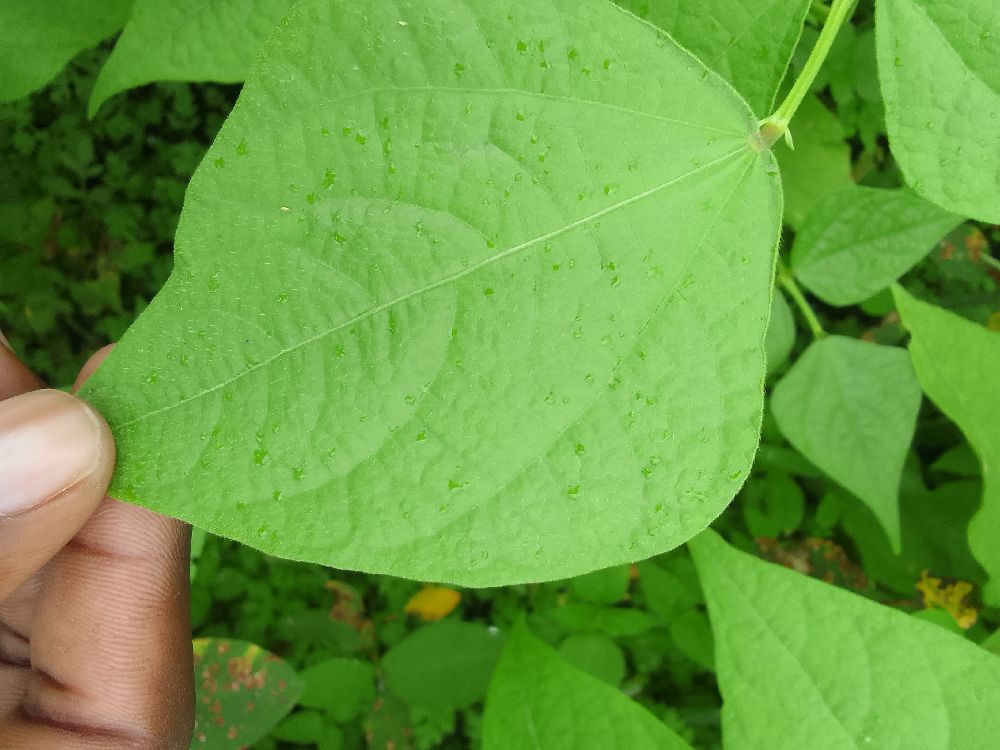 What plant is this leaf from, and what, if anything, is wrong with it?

common bean, healthy
